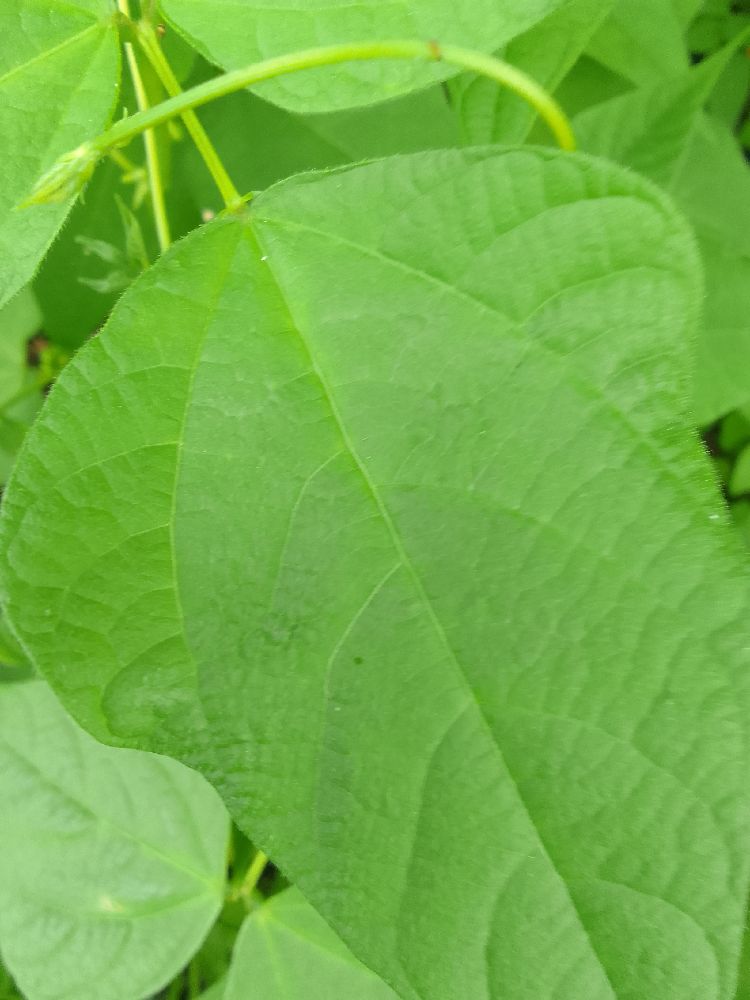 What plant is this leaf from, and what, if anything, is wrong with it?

common bean, healthy
